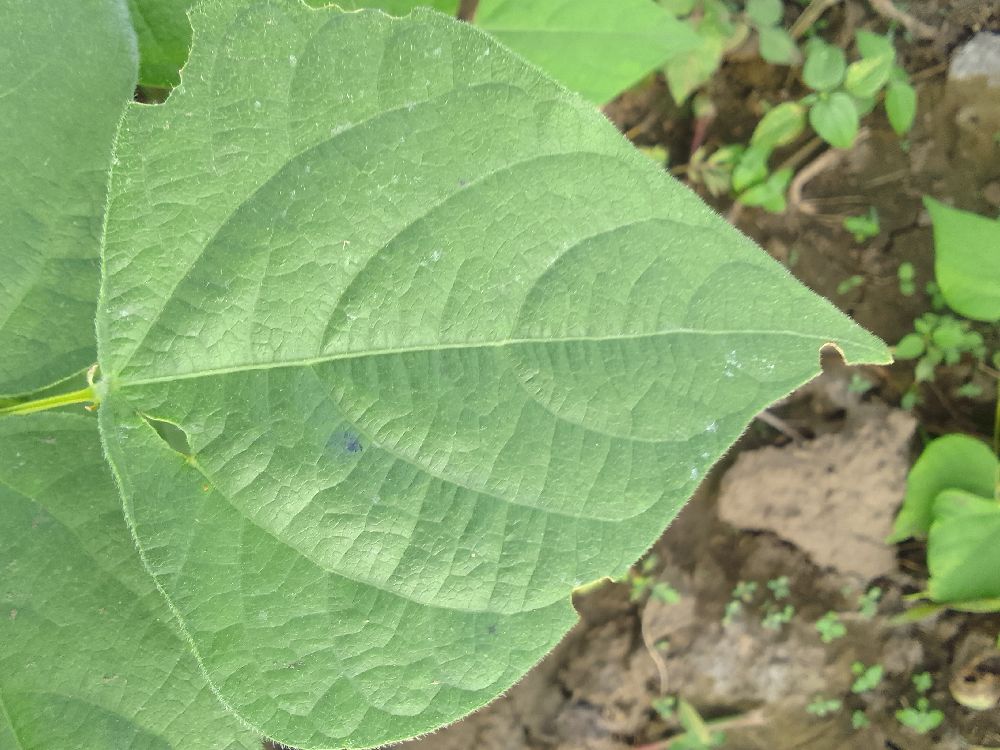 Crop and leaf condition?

common bean, healthy
